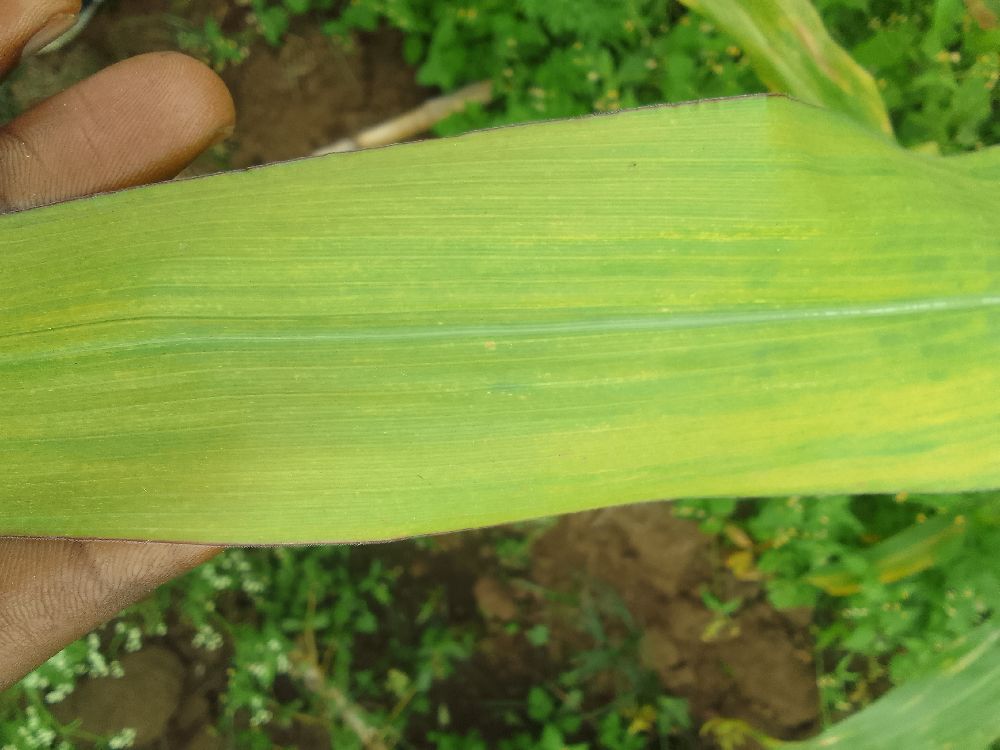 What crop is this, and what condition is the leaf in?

maize, maize lethal necrosis
